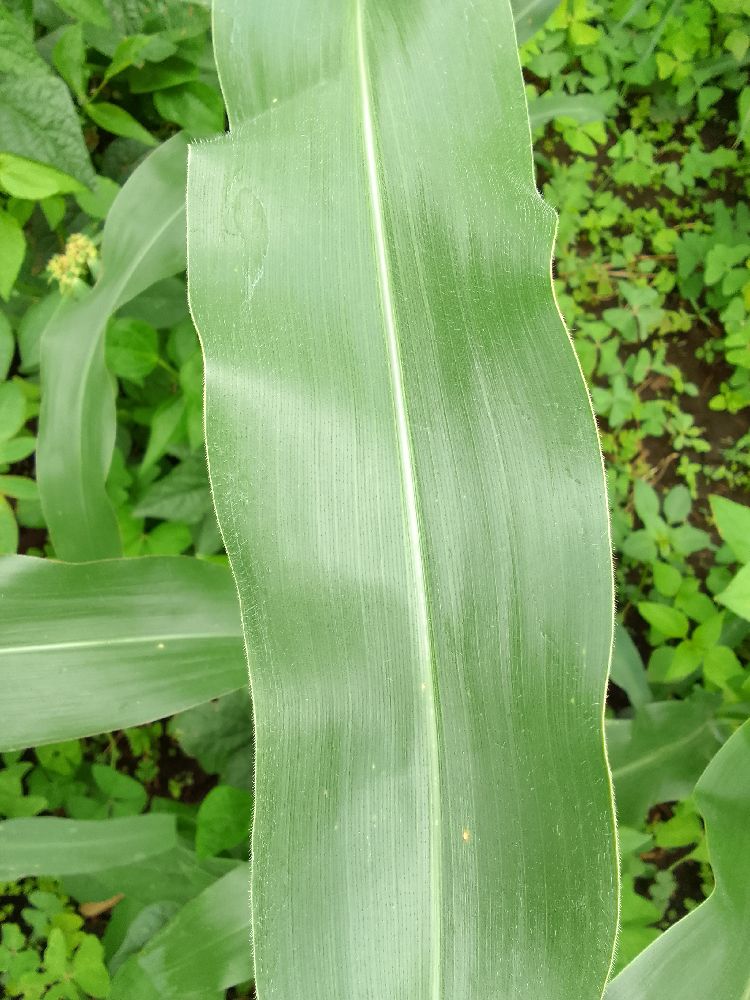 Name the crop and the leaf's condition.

common bean, healthy
